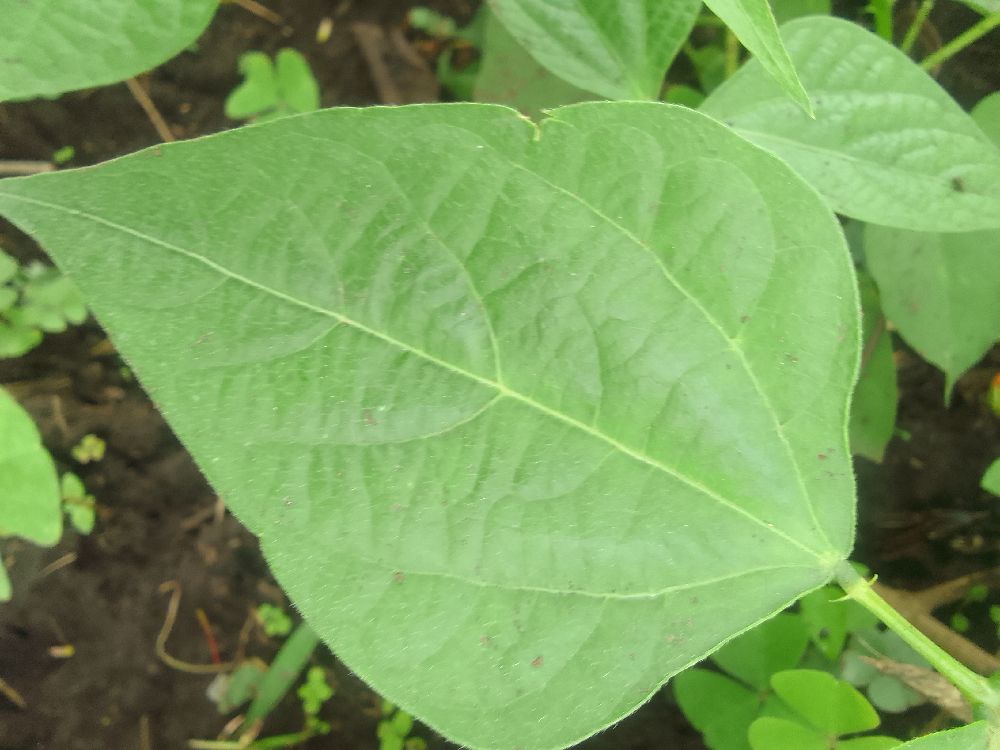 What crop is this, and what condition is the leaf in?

common bean, healthy
